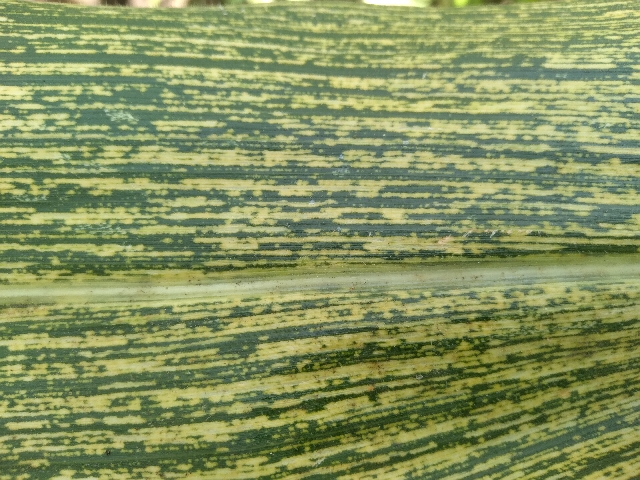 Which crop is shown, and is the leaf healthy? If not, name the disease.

maize, maize streak virus
